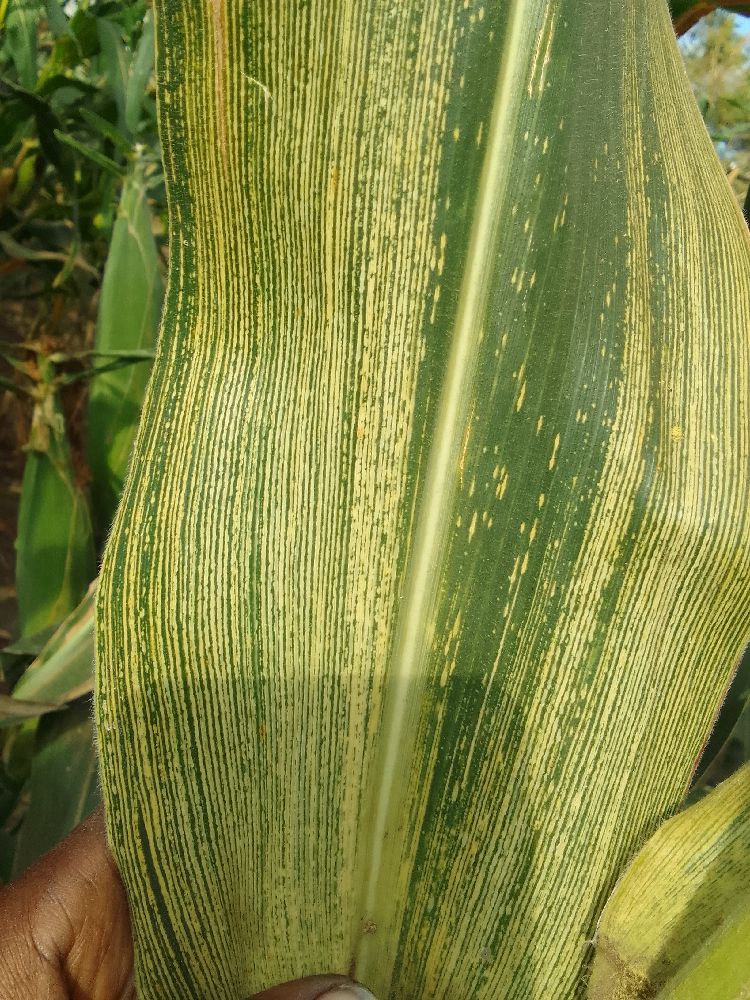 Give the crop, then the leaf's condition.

maize, maize streak virus
